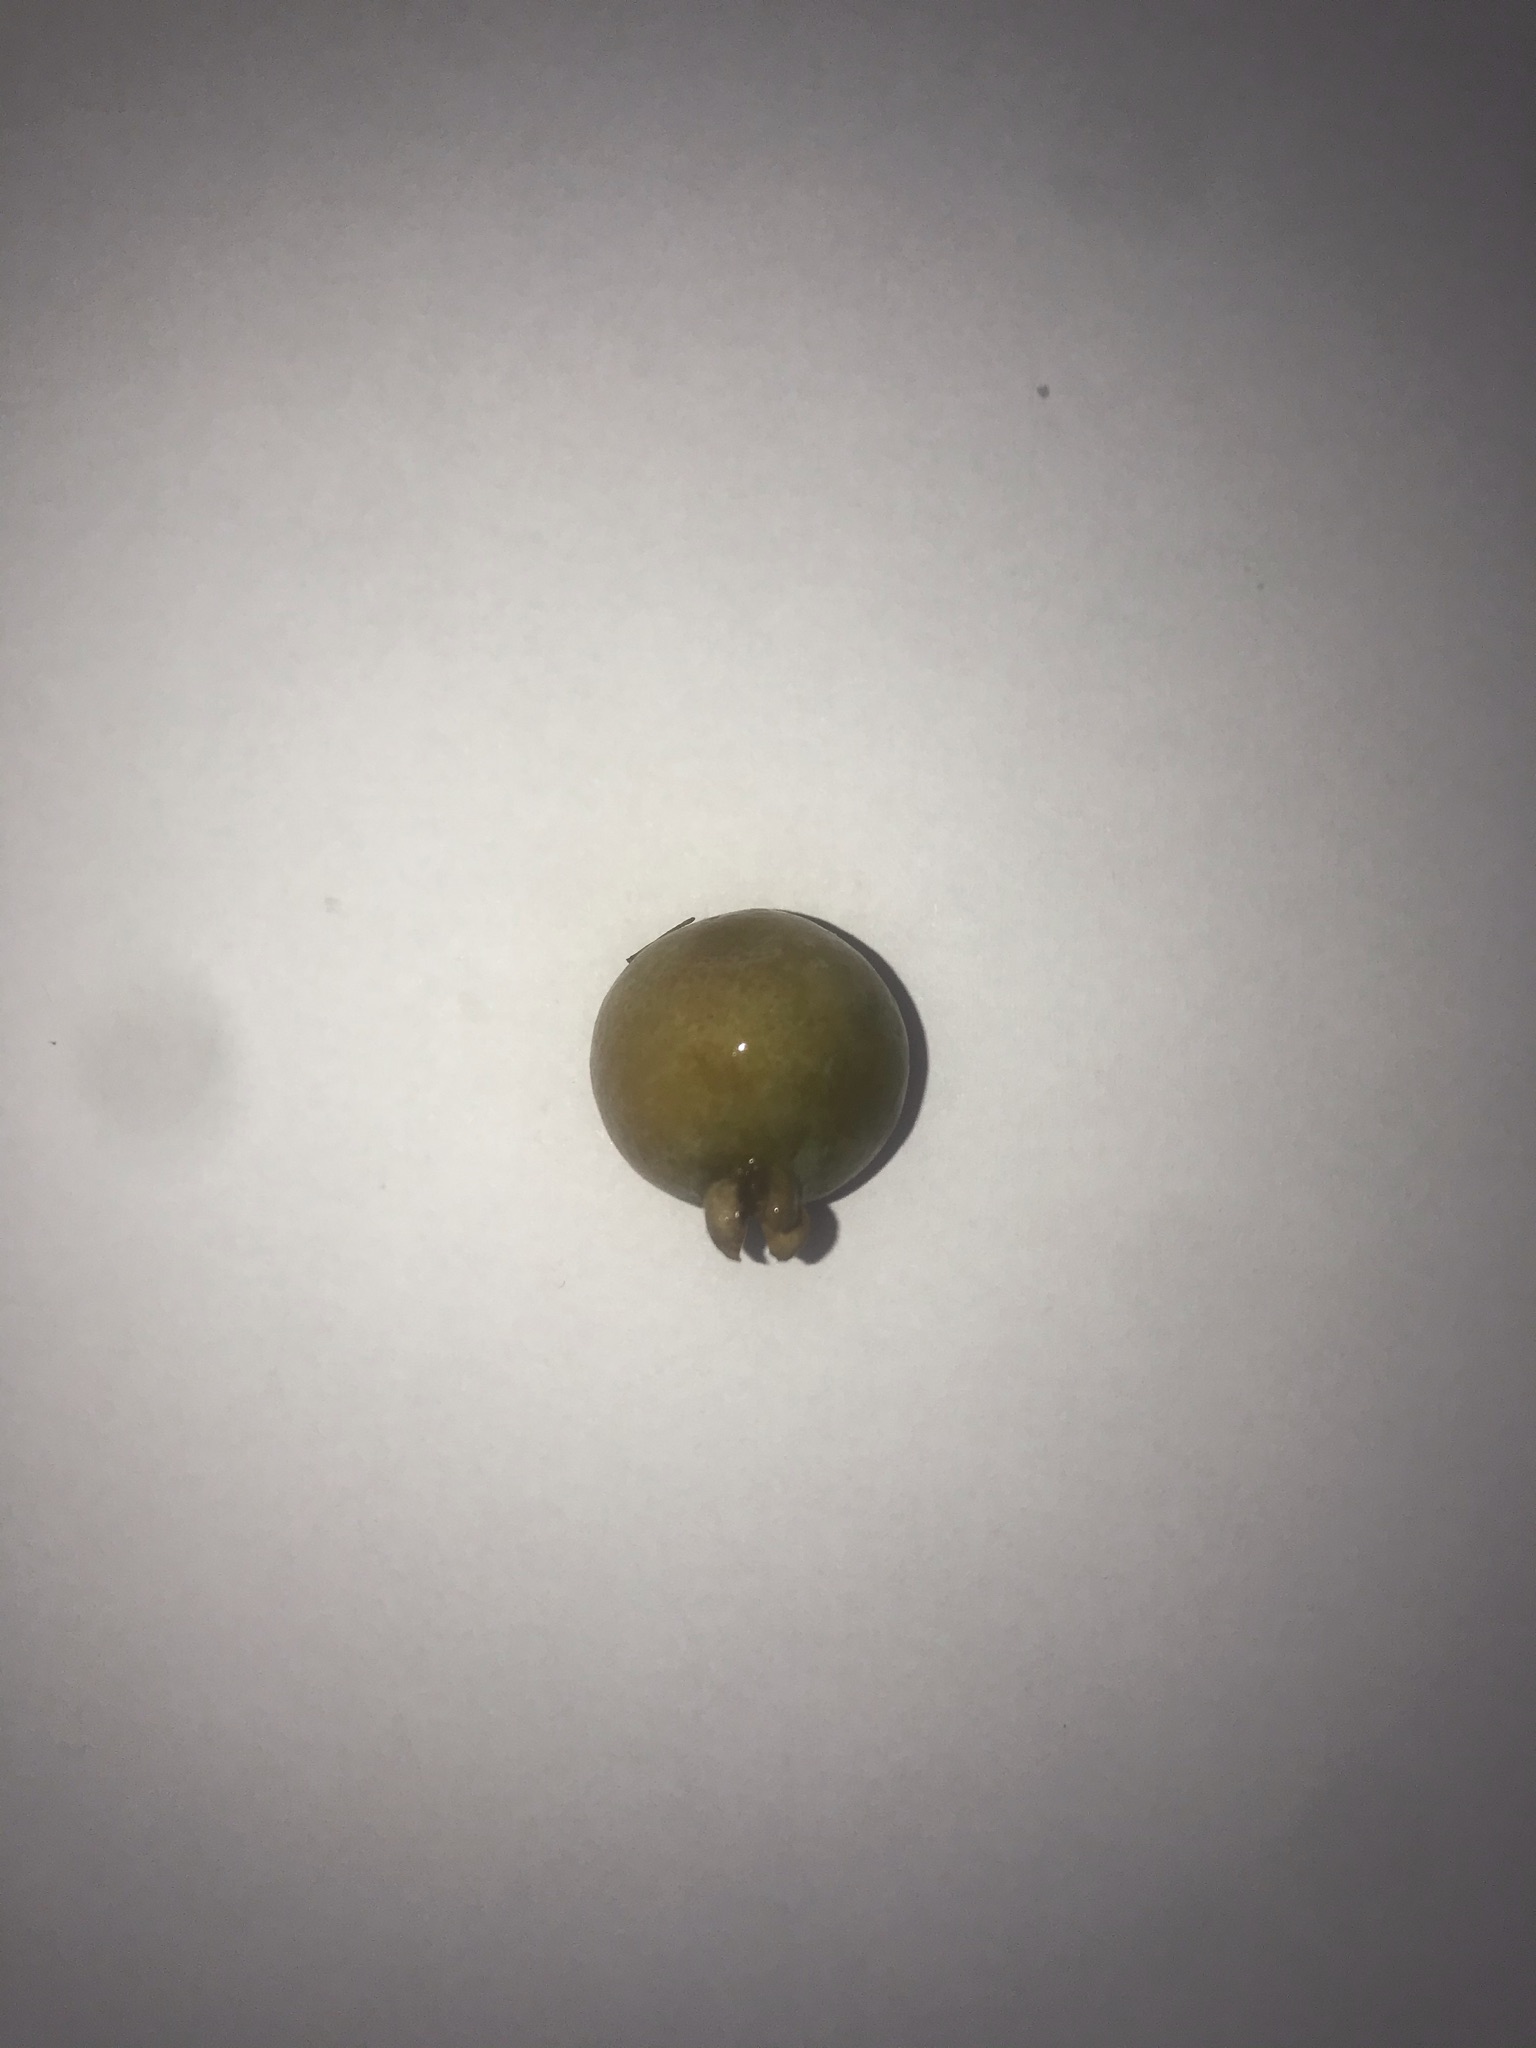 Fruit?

gabiroba
